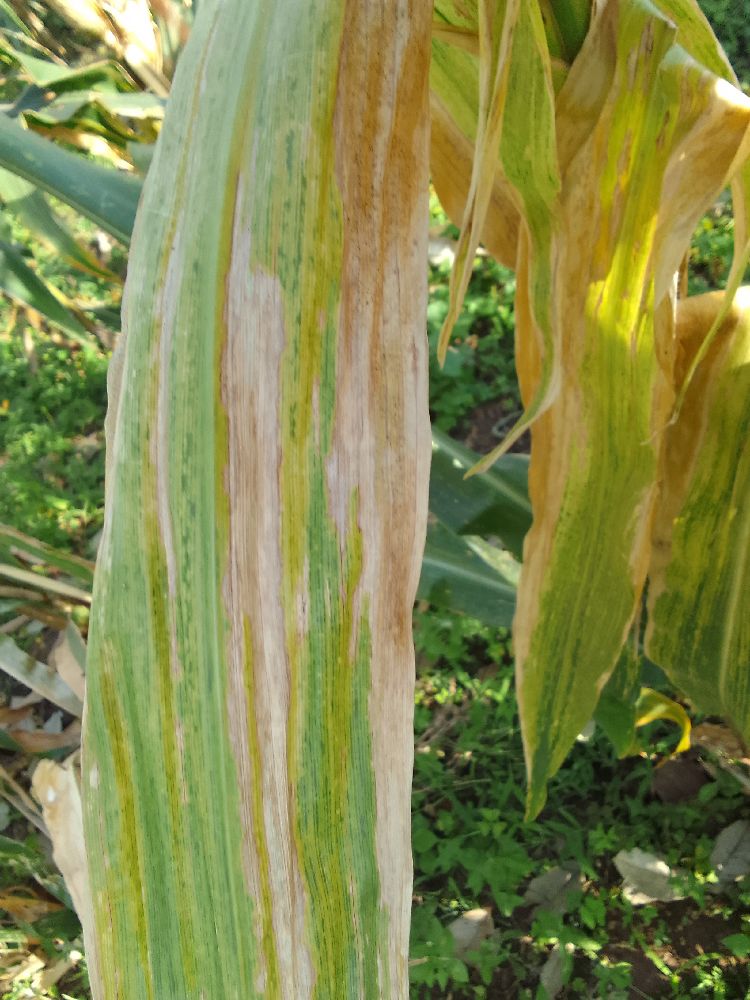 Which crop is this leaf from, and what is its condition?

maize, maize lethal necrosis
